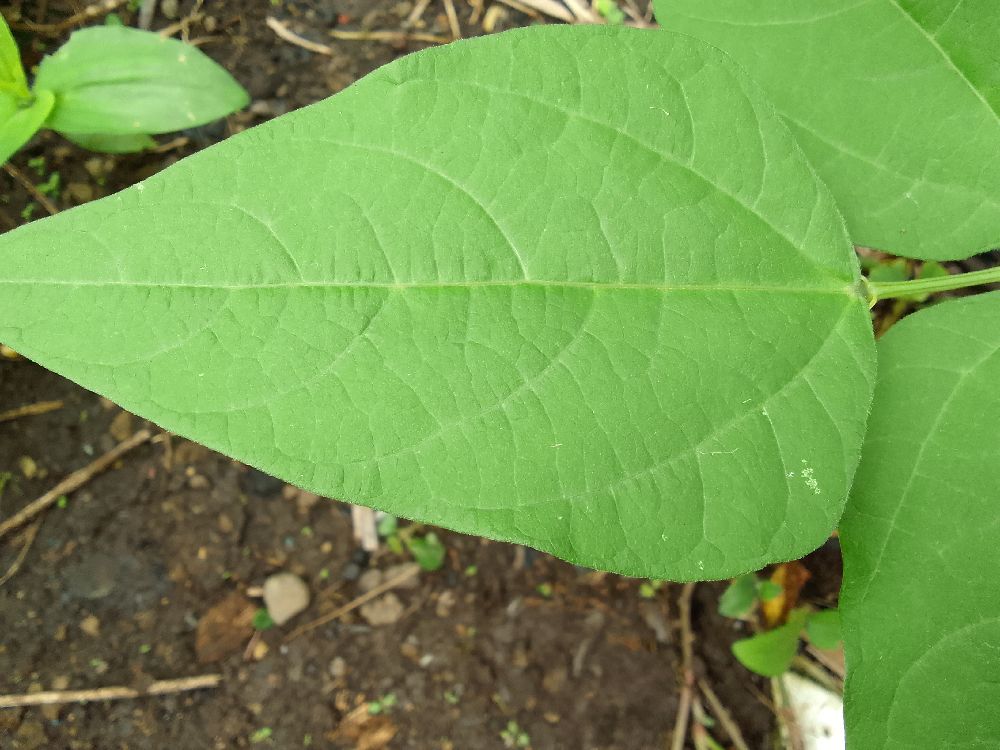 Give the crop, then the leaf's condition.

common bean, healthy
